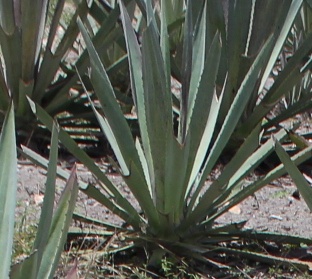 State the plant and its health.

agave, small
